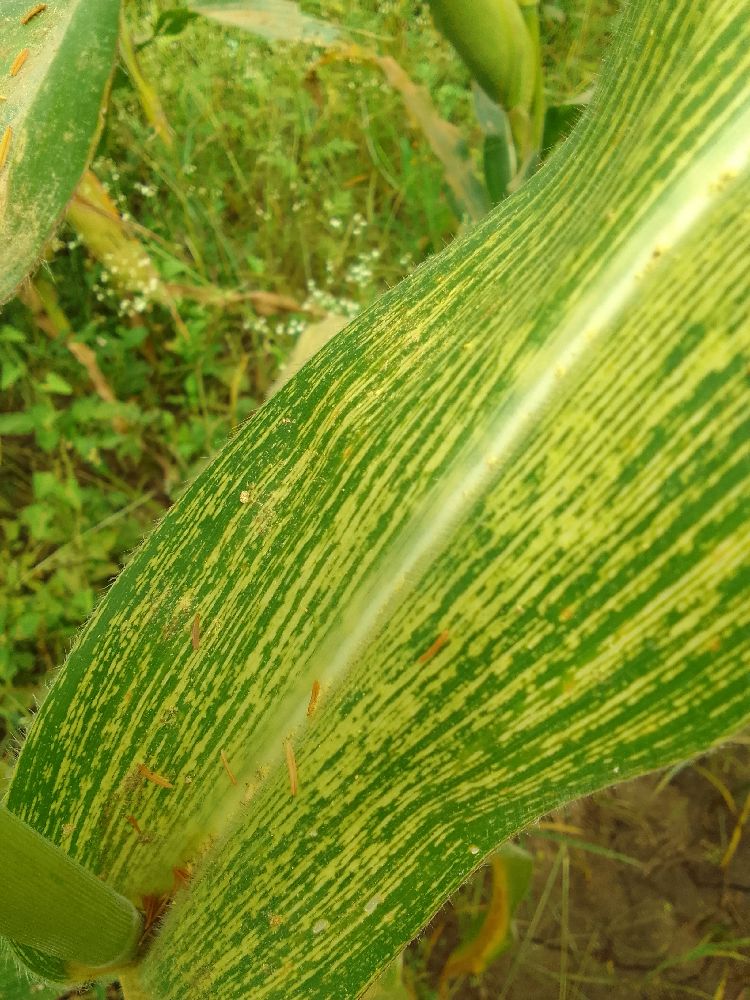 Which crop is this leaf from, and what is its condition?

maize, maize streak virus
